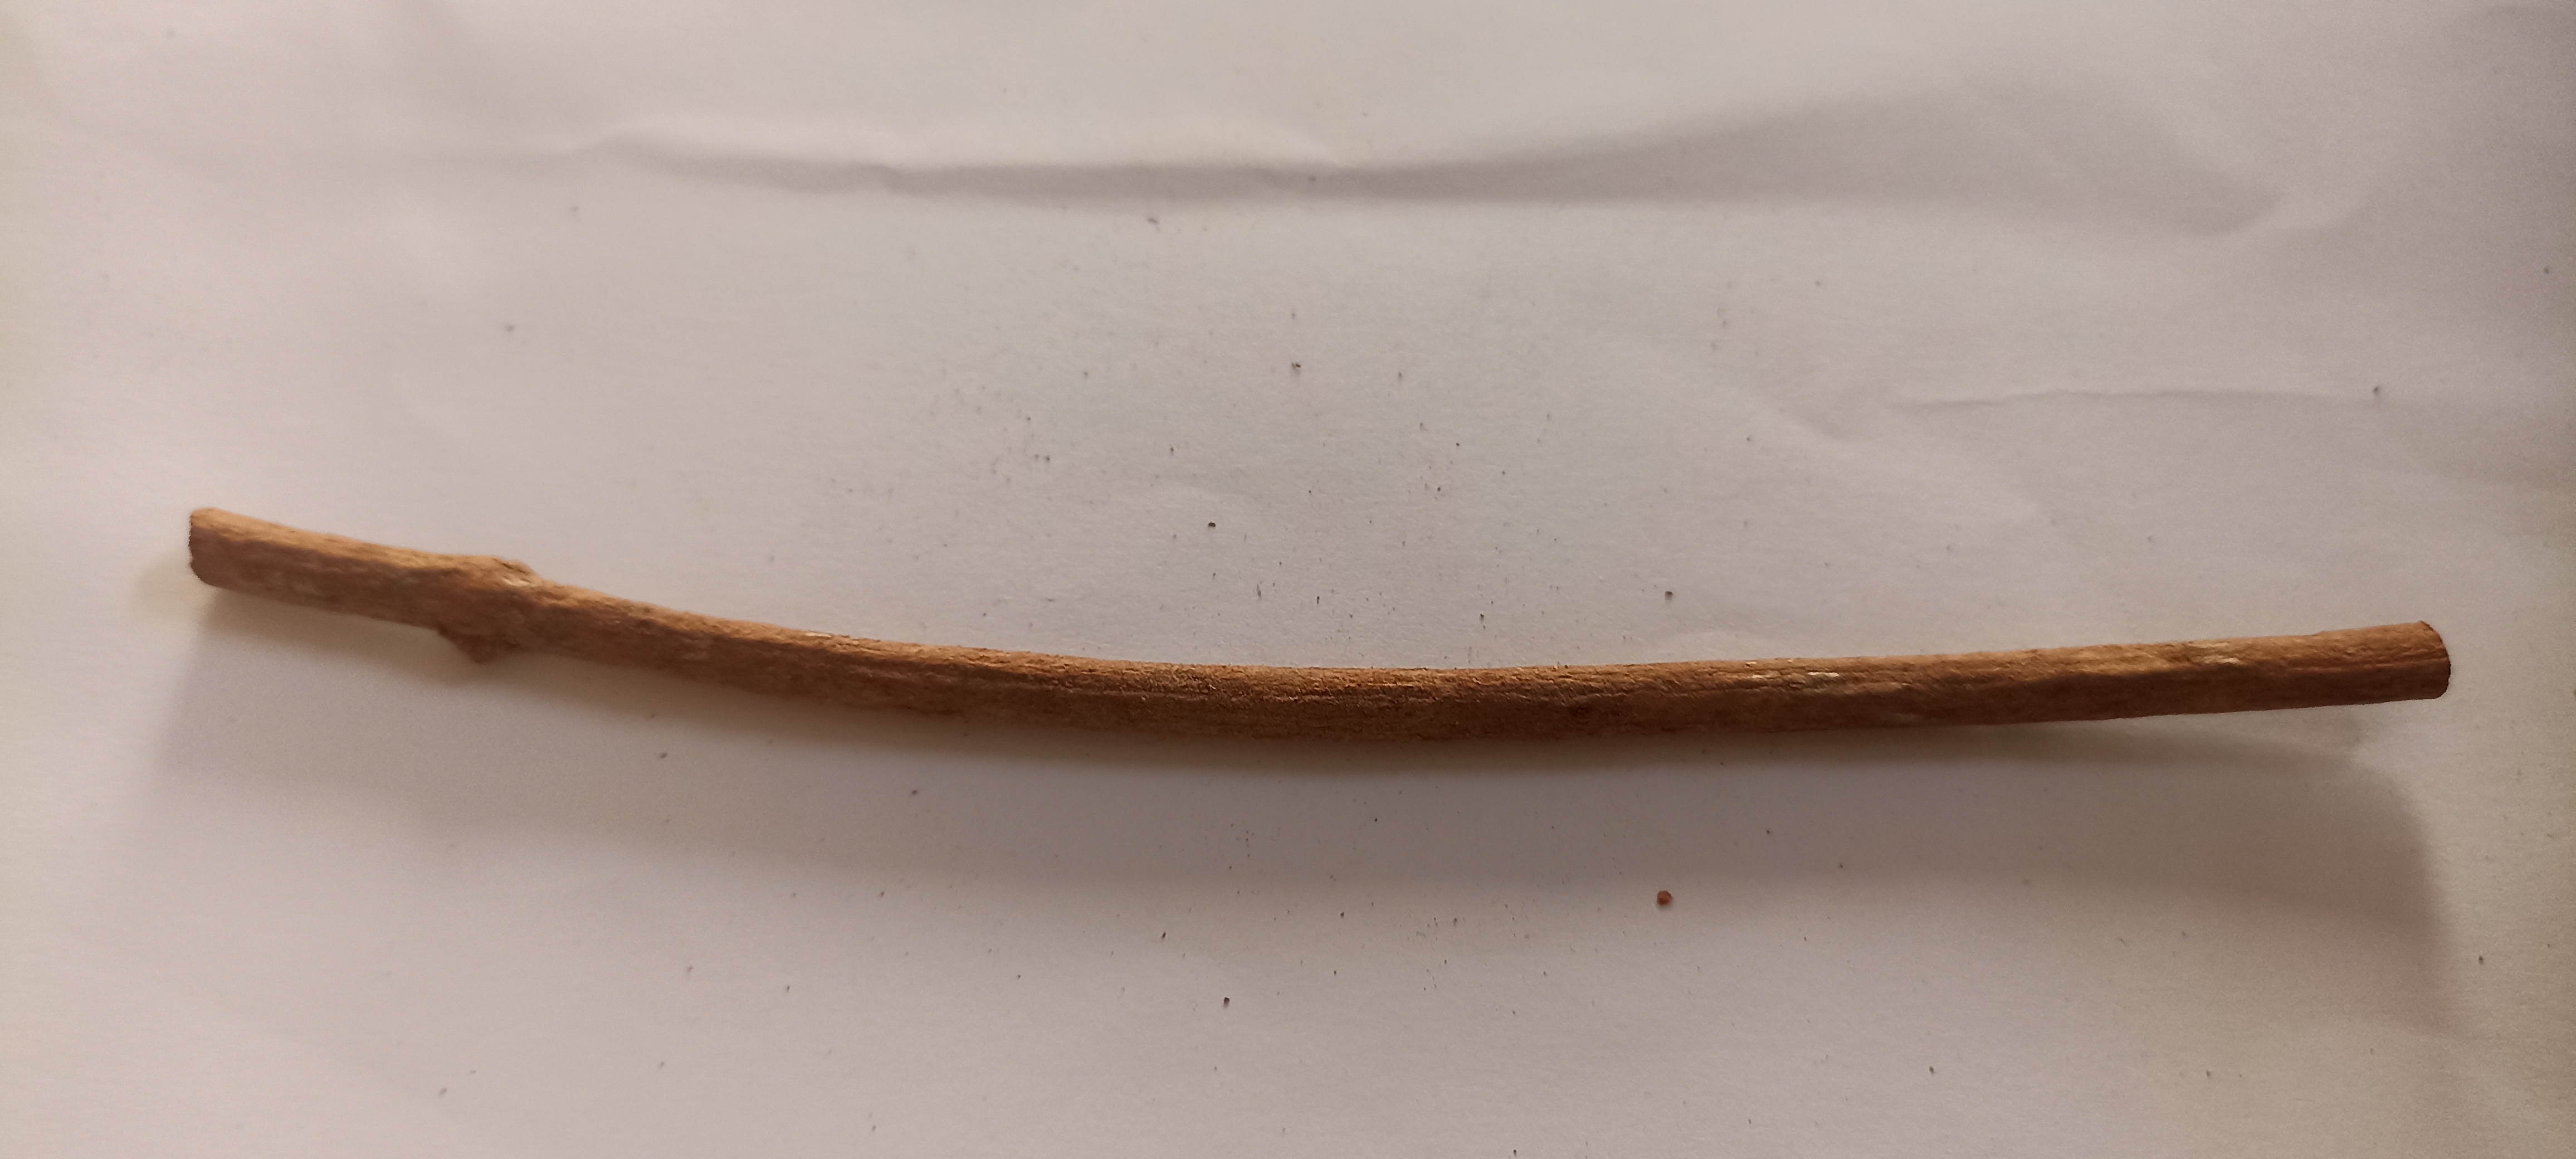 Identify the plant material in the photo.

manjistha
